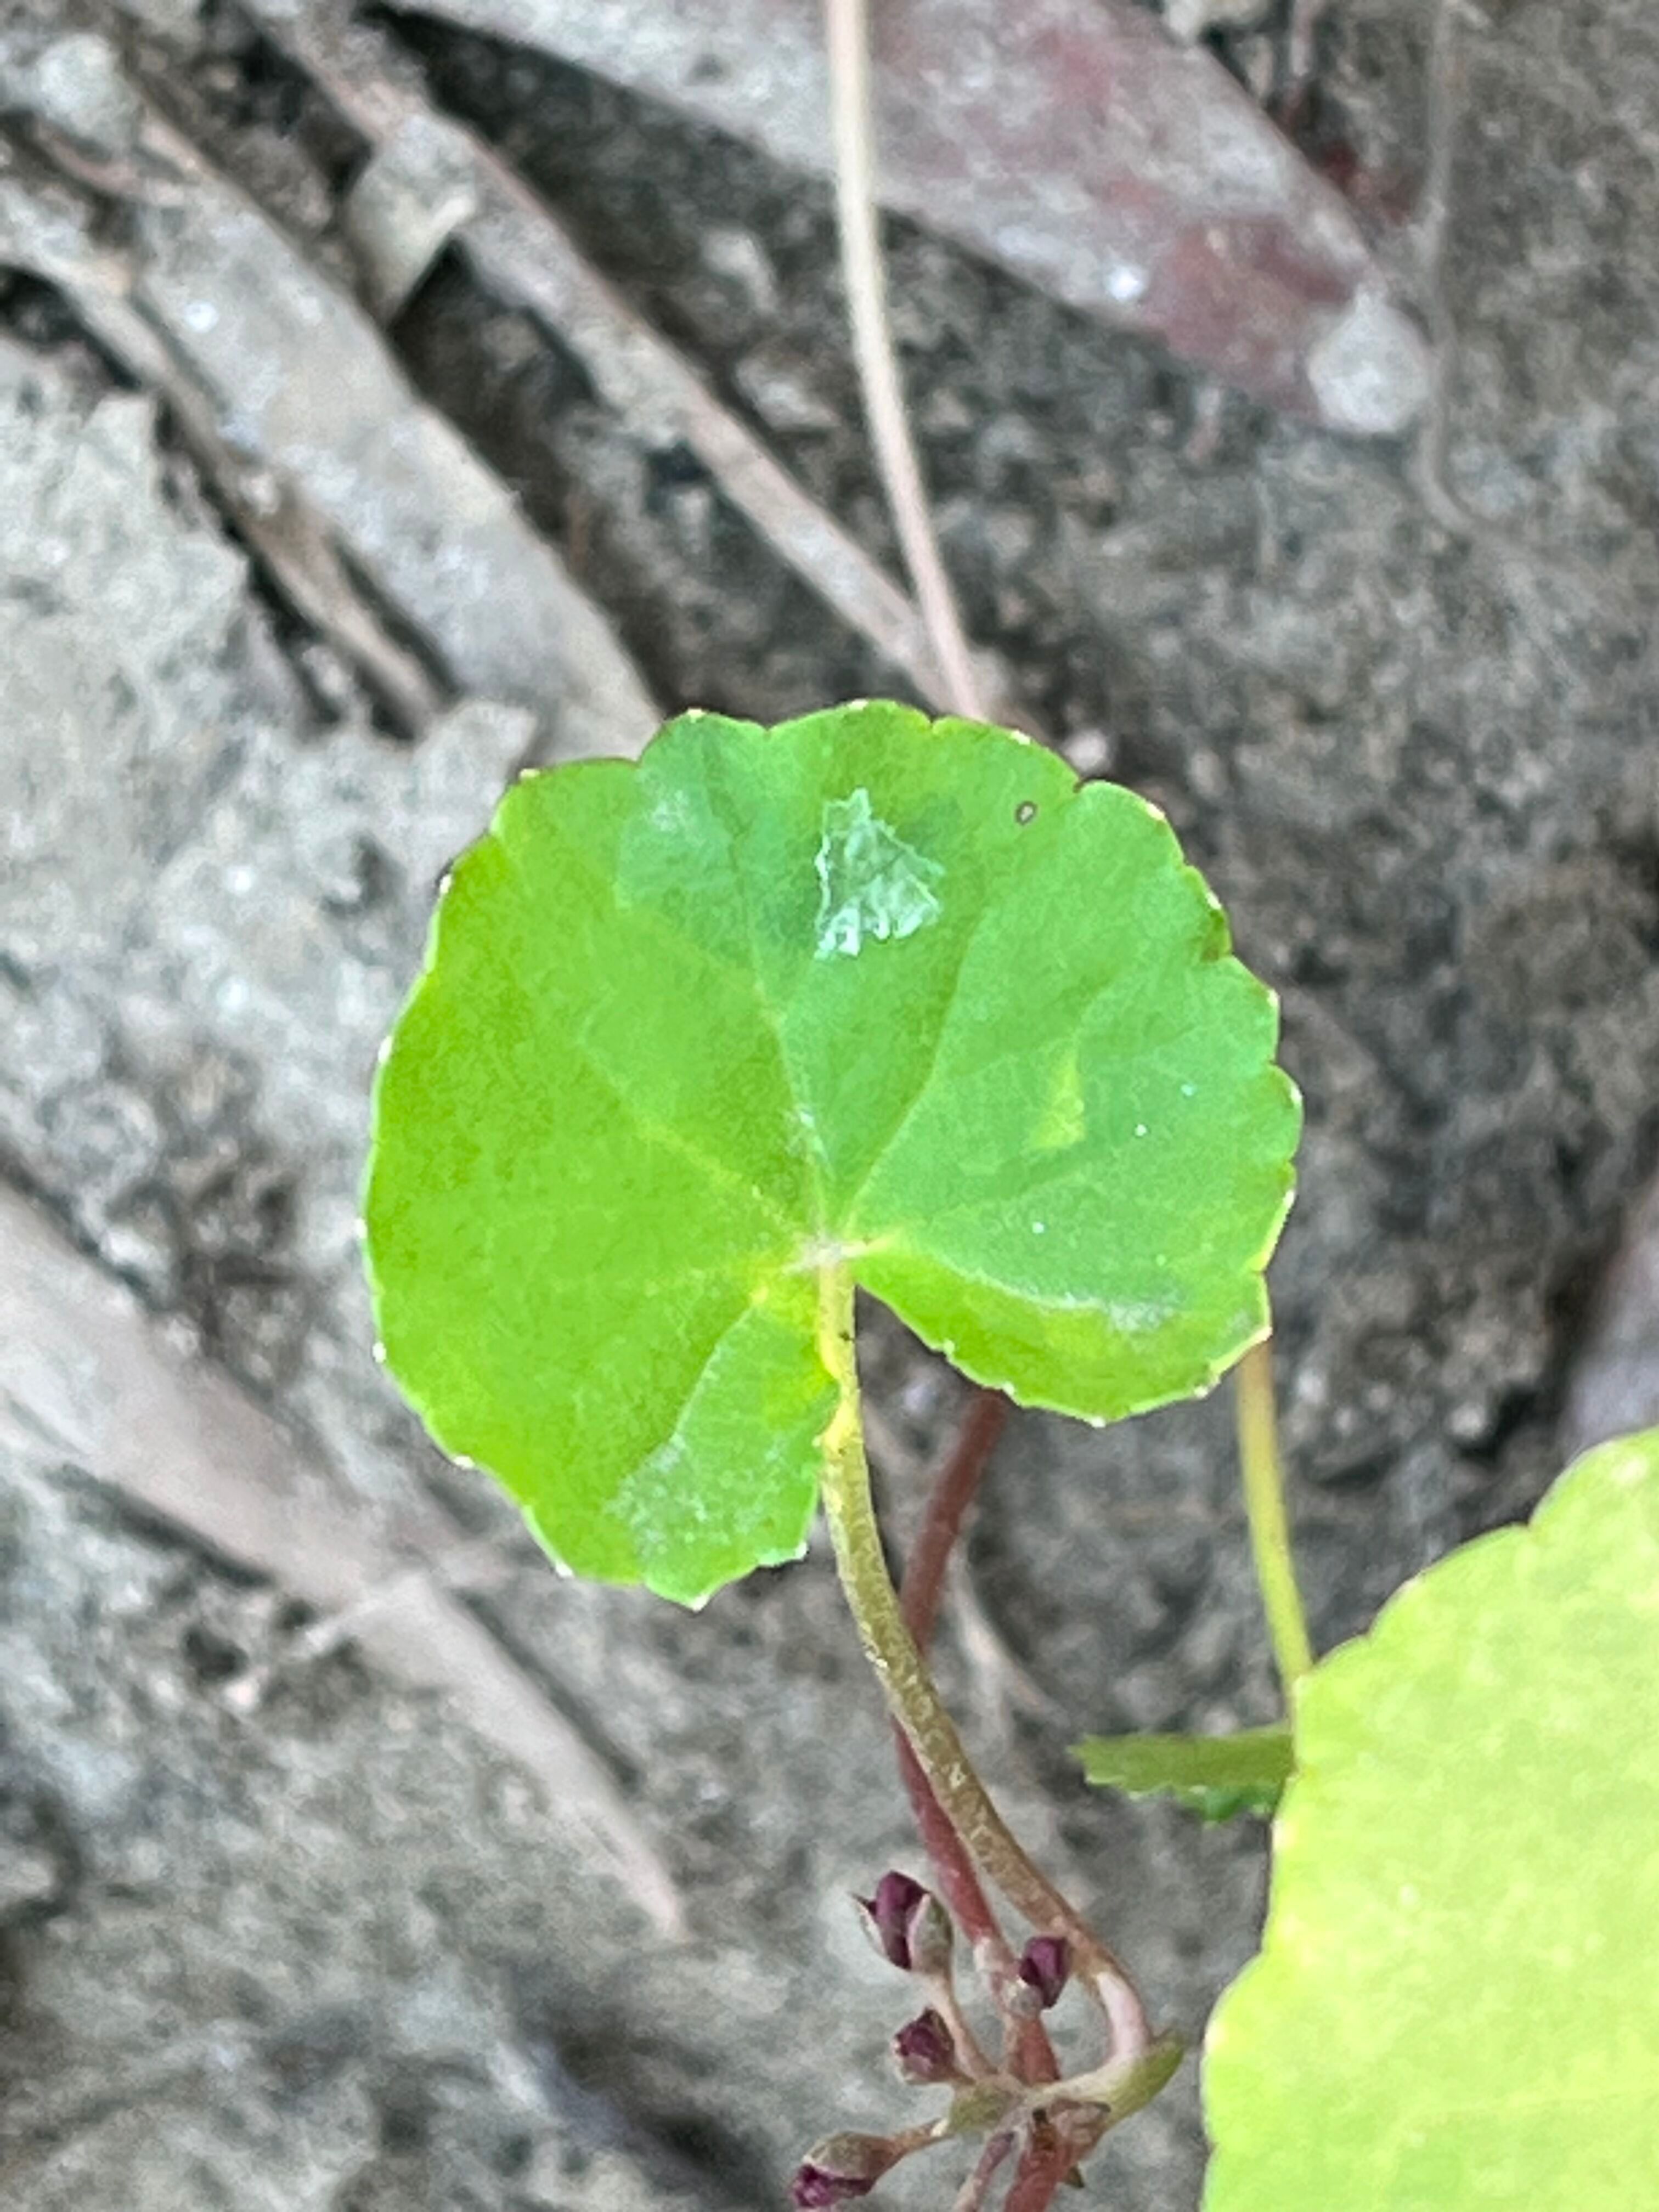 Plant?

thankuni
